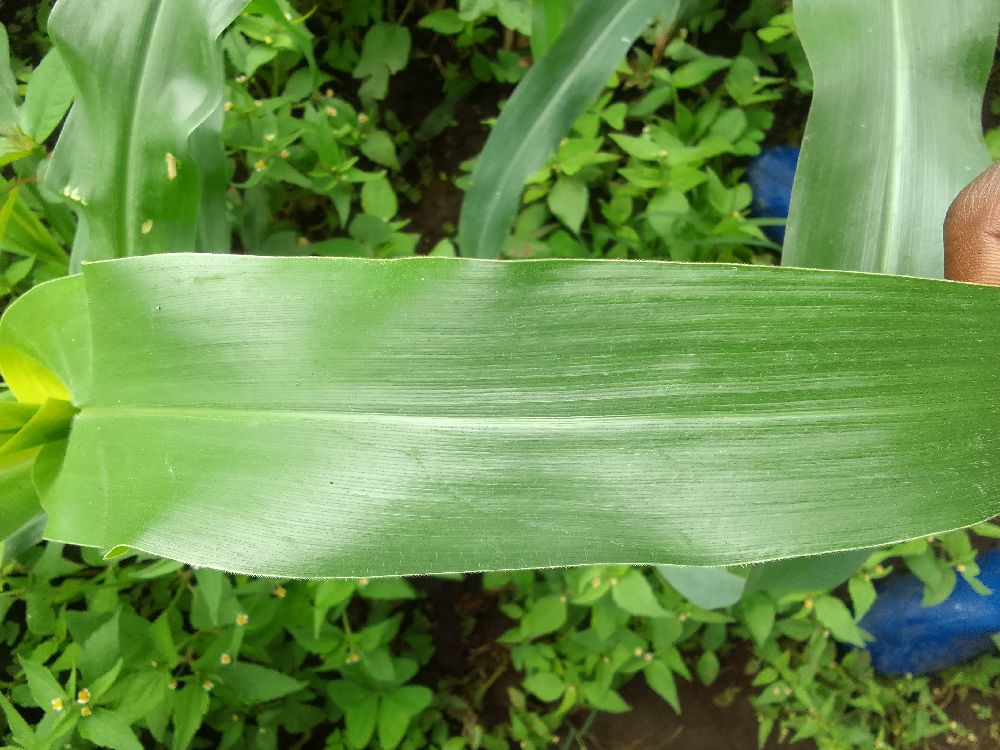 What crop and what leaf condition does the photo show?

maize, healthy
